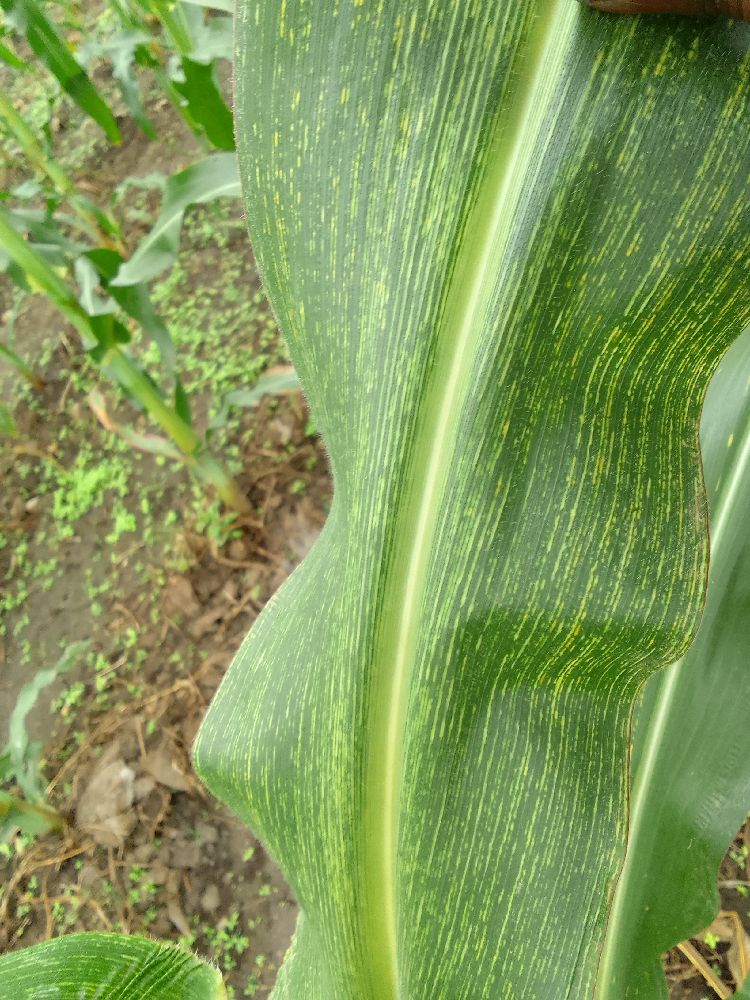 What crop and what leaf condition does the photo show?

maize, maize streak virus
